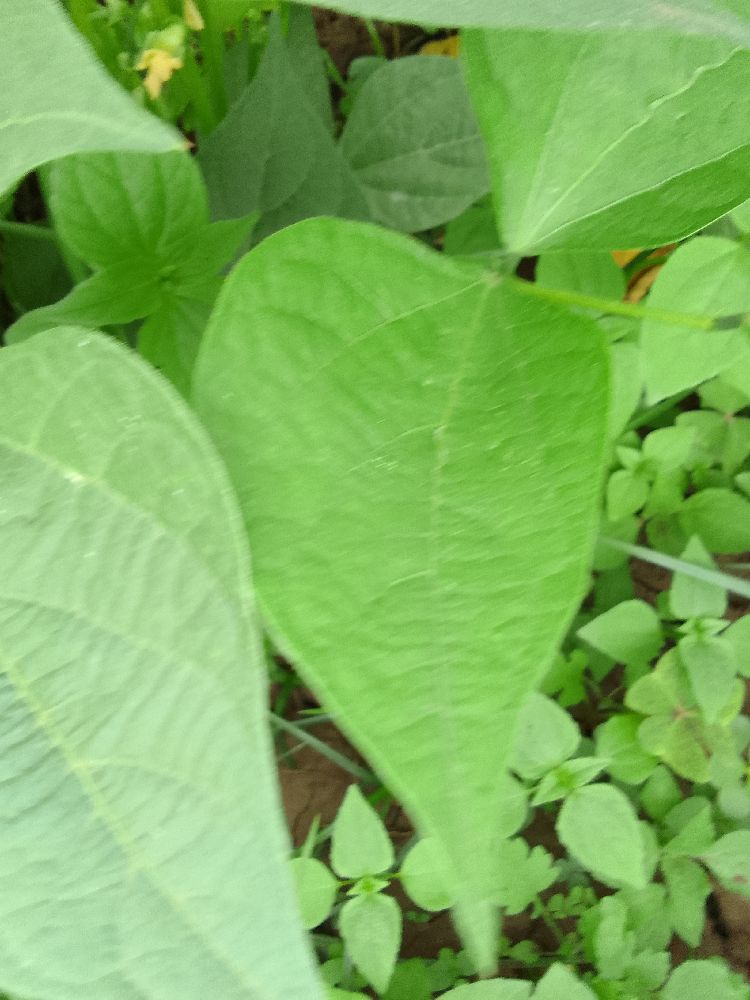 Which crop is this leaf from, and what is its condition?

common bean, healthy
